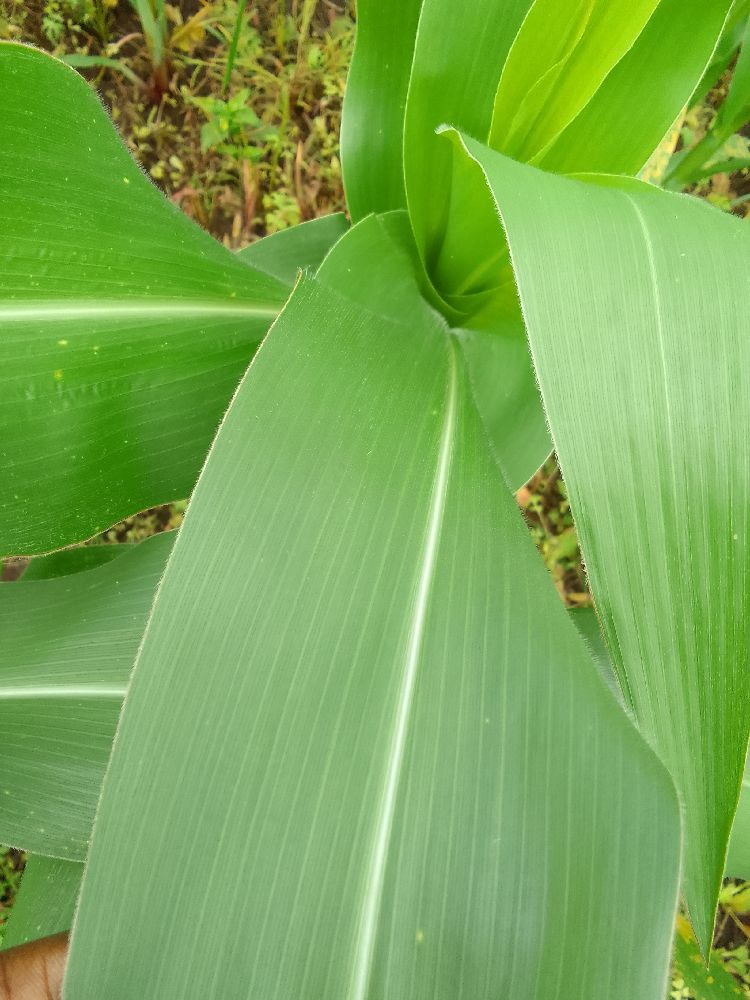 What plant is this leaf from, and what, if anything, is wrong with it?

maize, healthy
